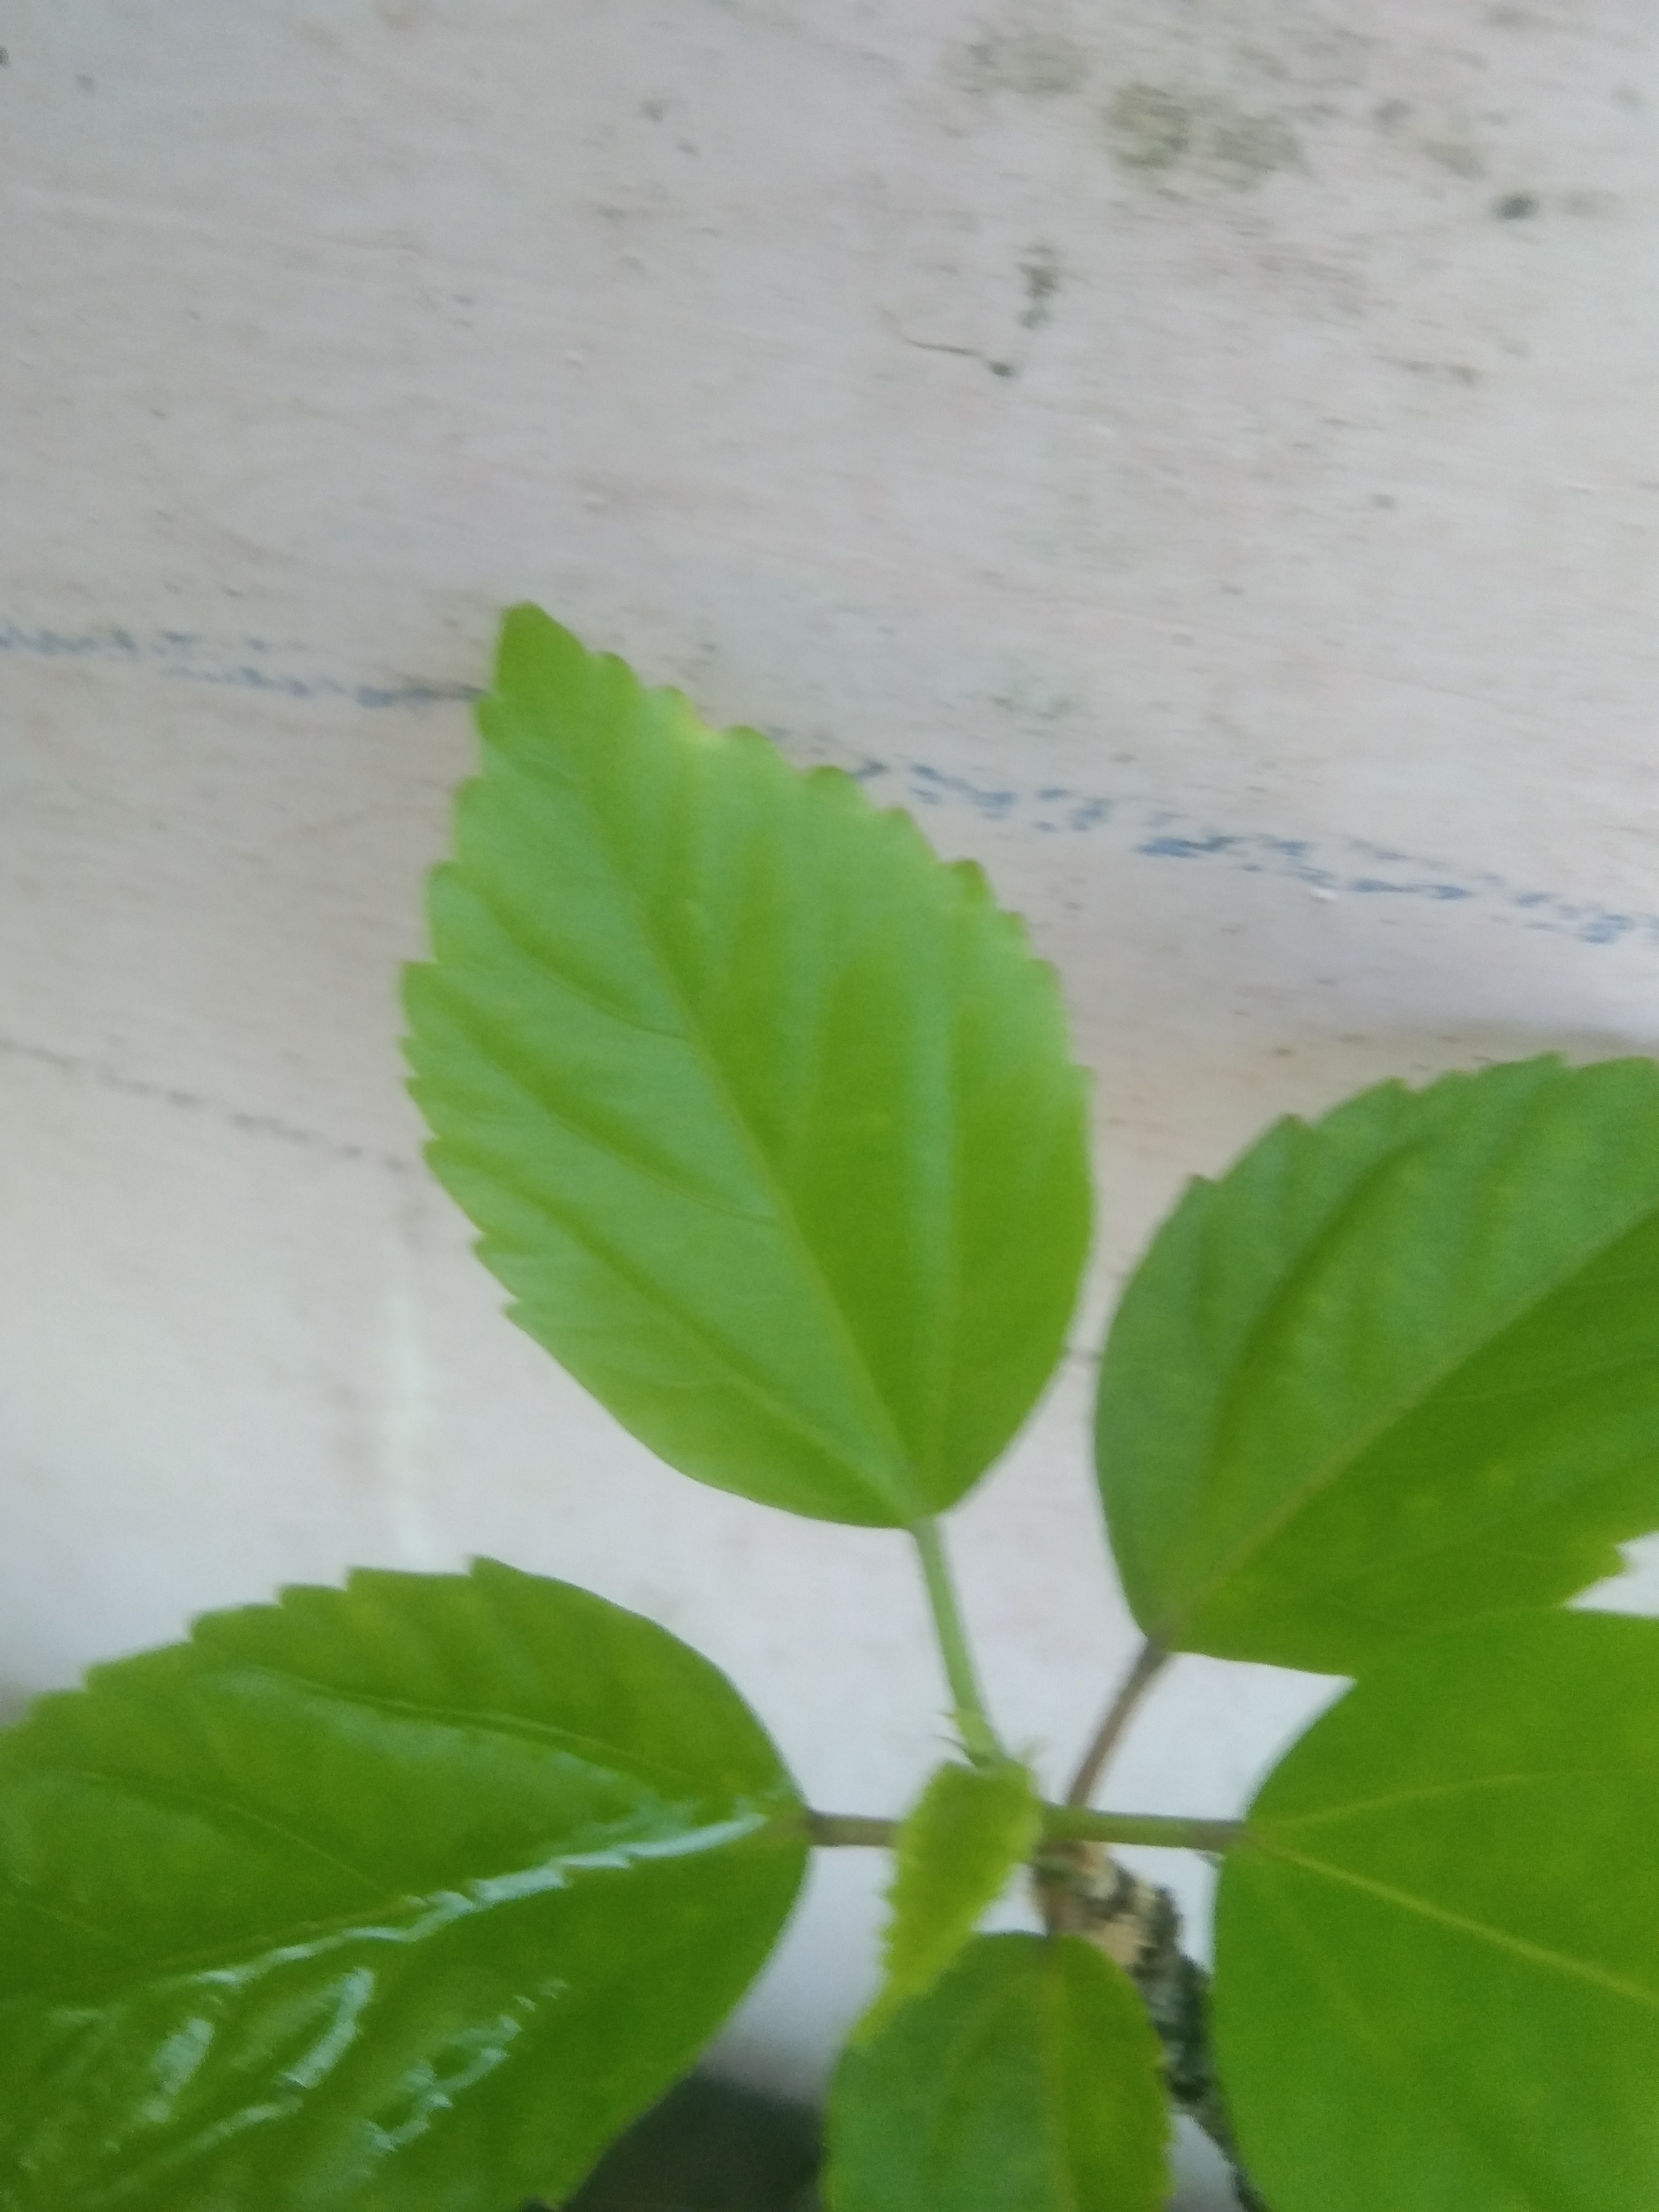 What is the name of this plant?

hibiscus
